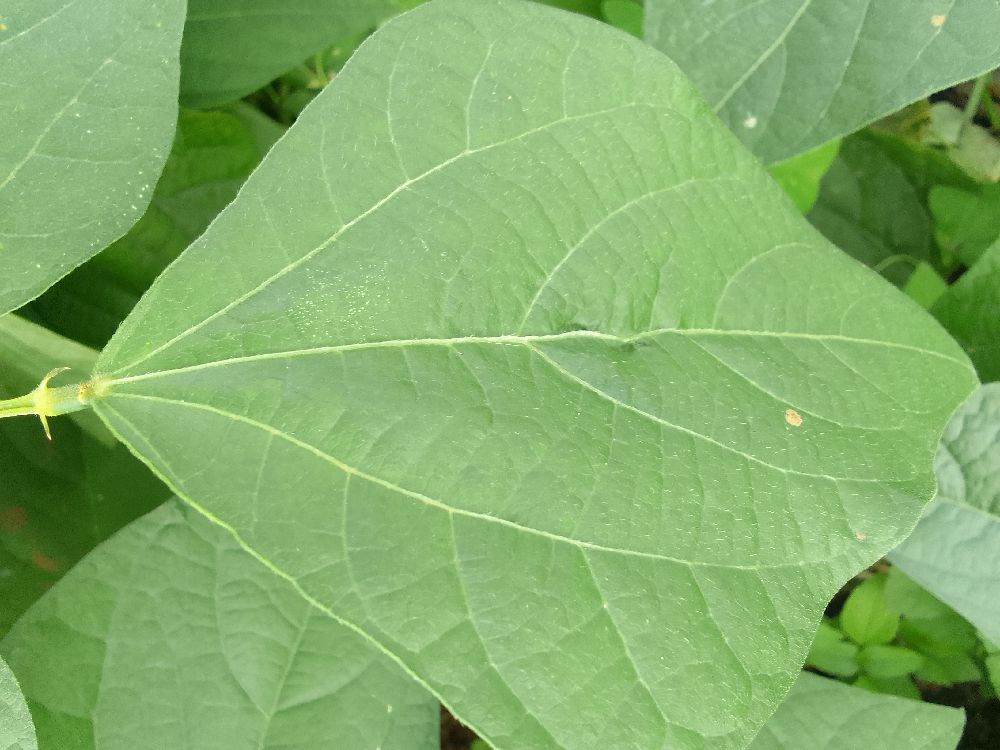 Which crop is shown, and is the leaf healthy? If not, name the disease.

common bean, healthy
